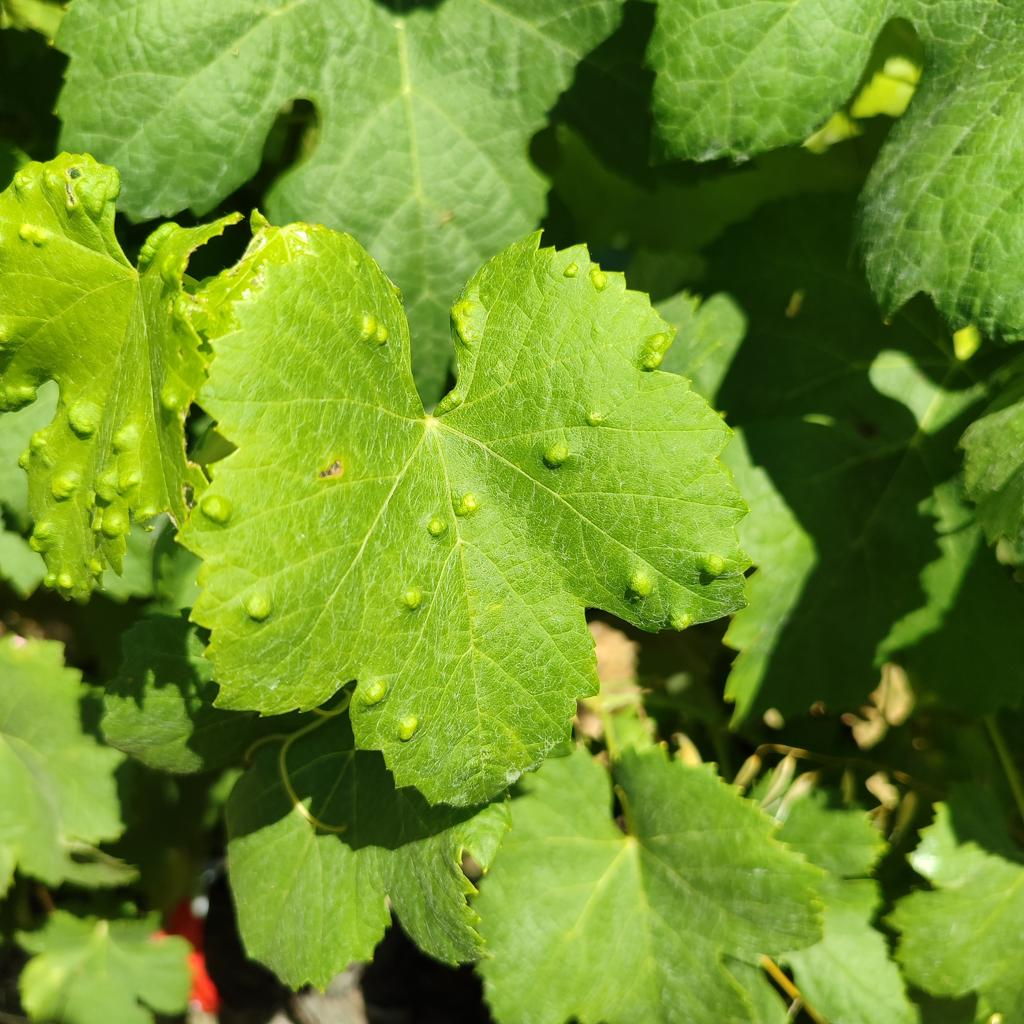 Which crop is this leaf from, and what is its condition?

grapevine, erineum mite
